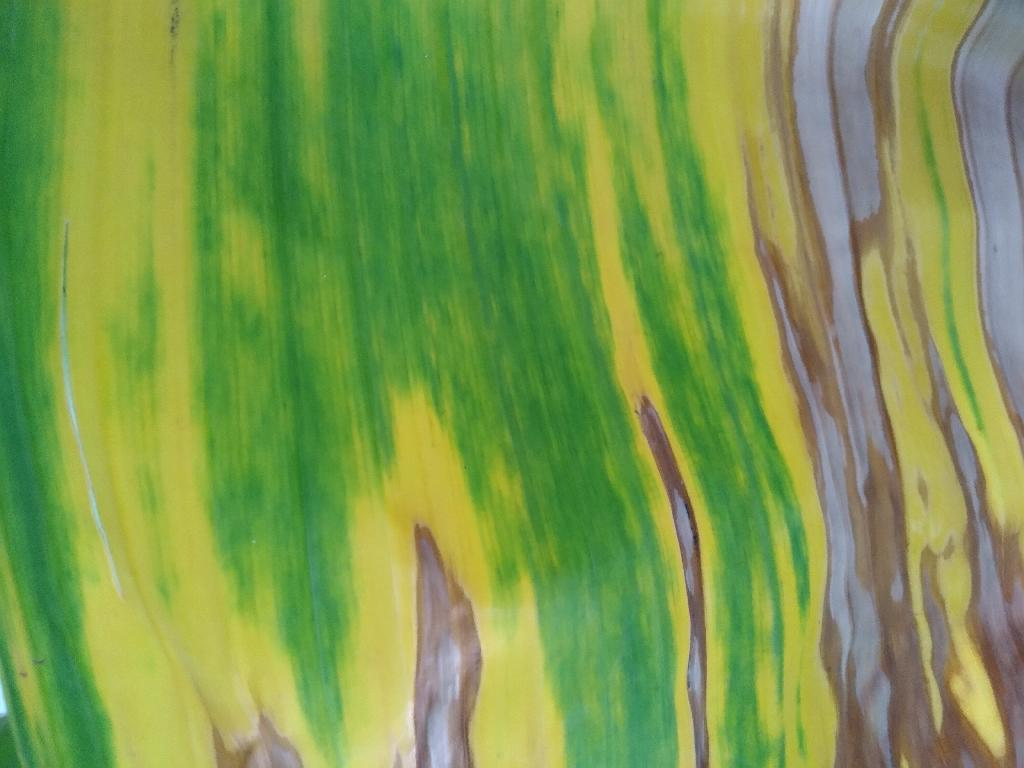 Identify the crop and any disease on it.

banana, fusarium wilt race 1
